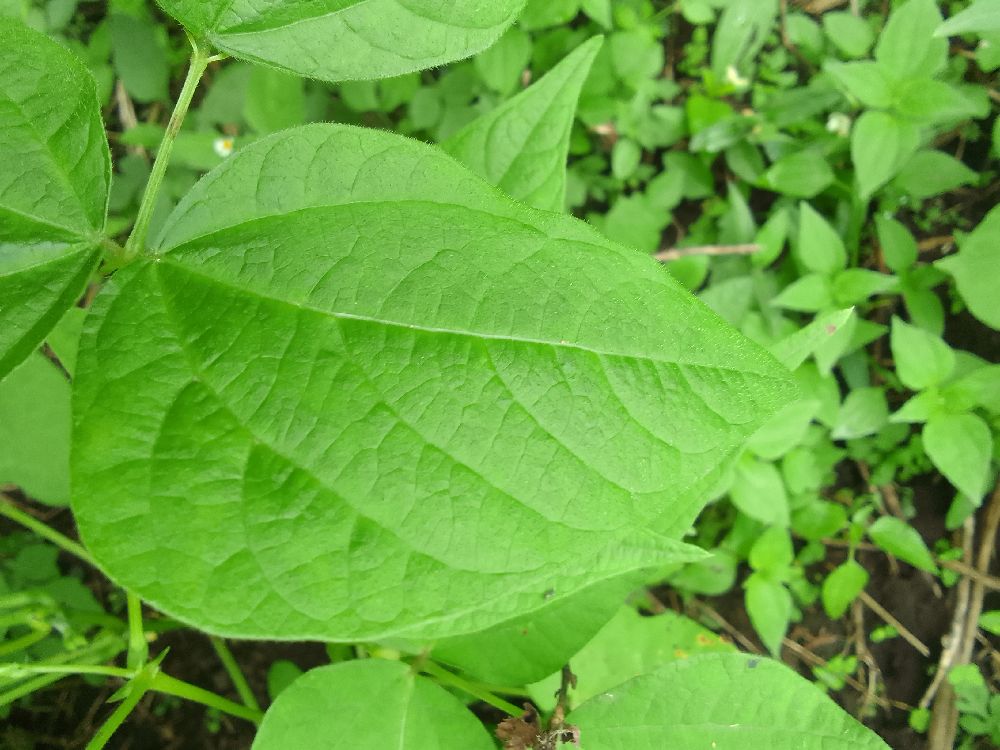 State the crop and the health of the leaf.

common bean, healthy
